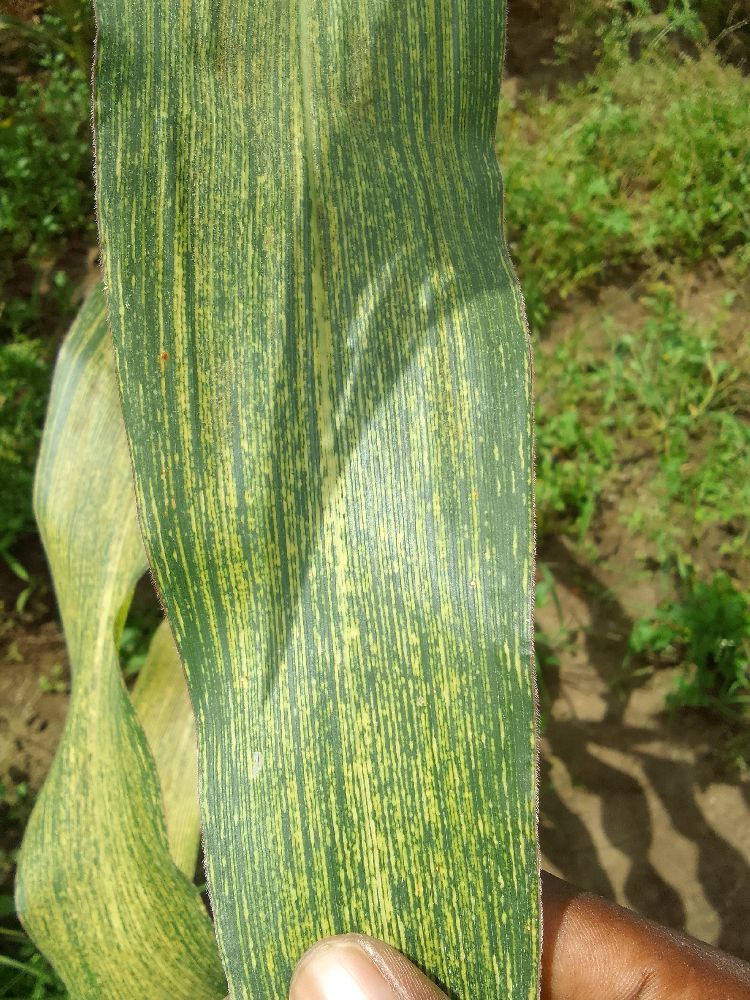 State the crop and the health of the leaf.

maize, maize streak virus
